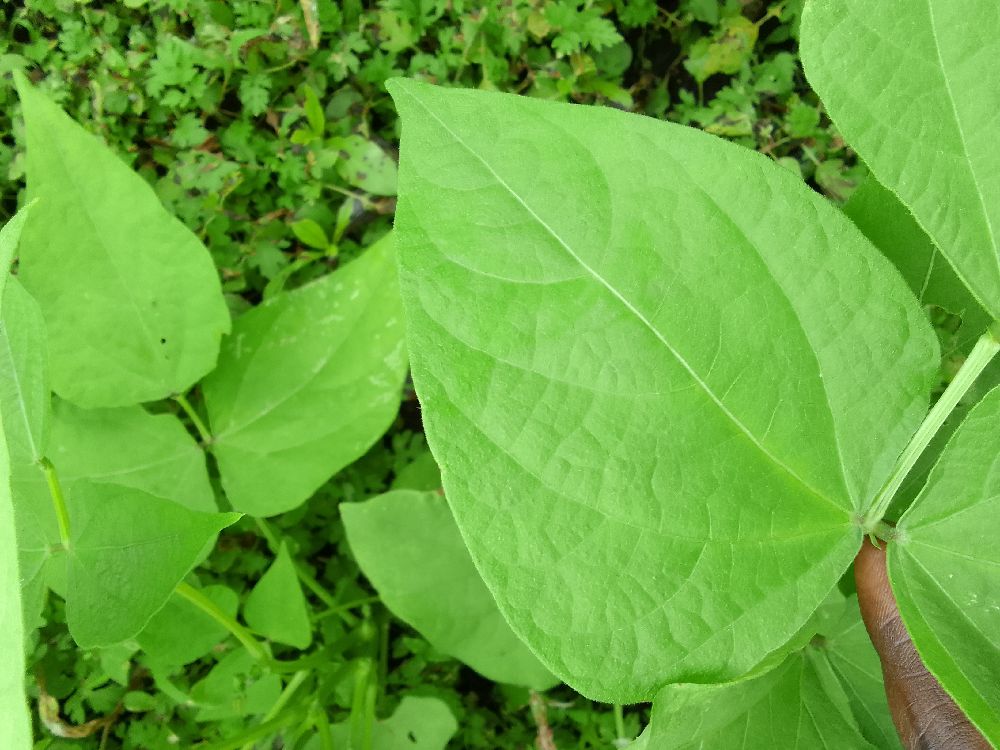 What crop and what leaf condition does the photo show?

common bean, healthy
